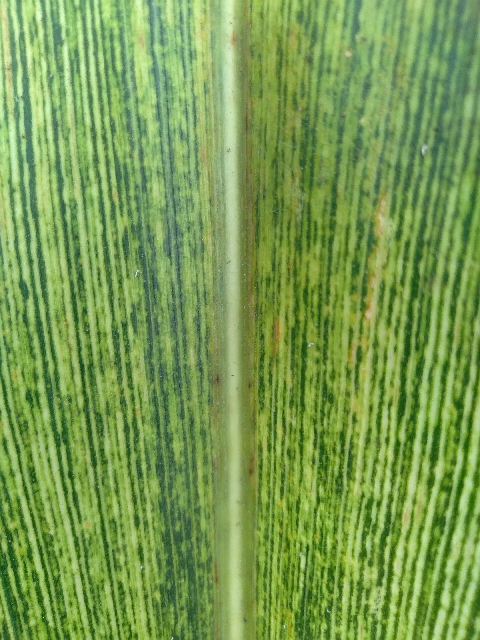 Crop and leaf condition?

maize, maize streak virus
